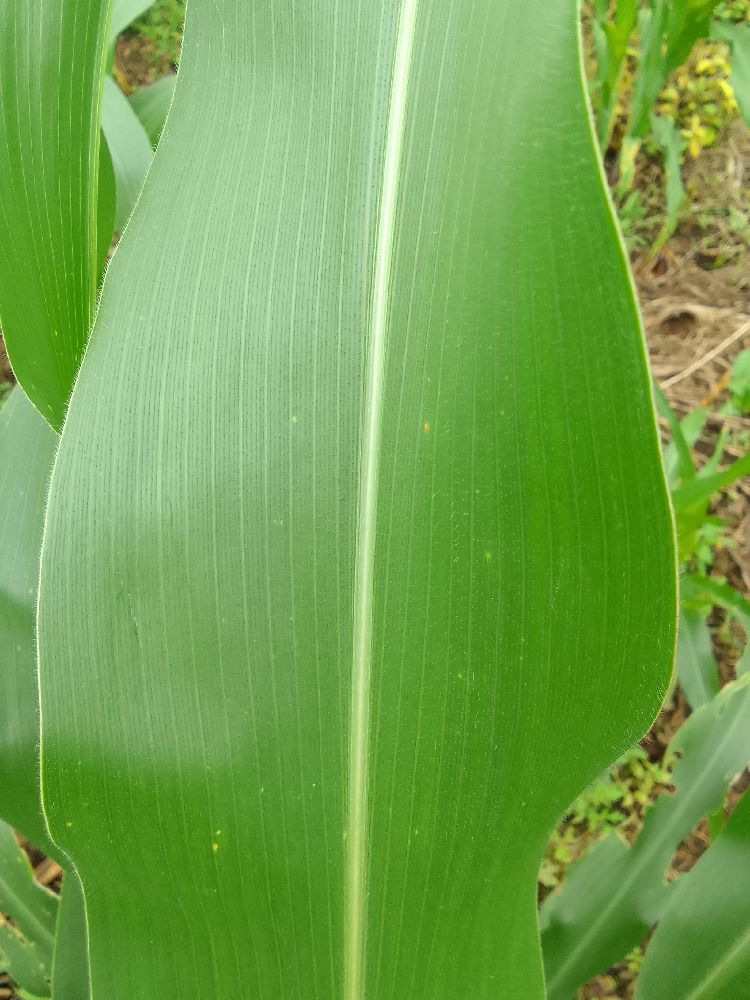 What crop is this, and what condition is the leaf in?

maize, healthy
